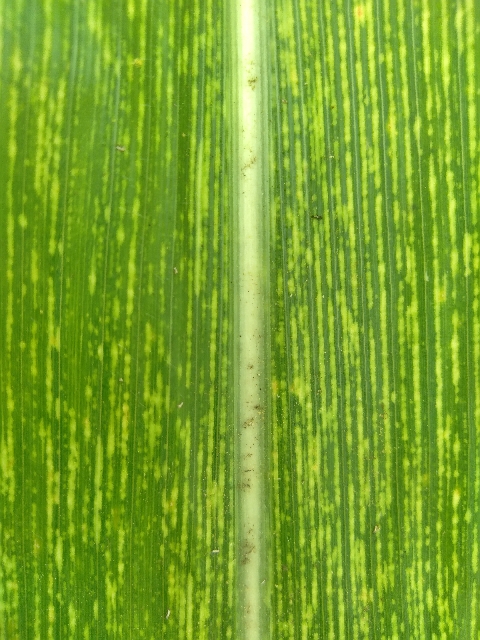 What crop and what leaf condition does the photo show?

maize, maize streak virus
